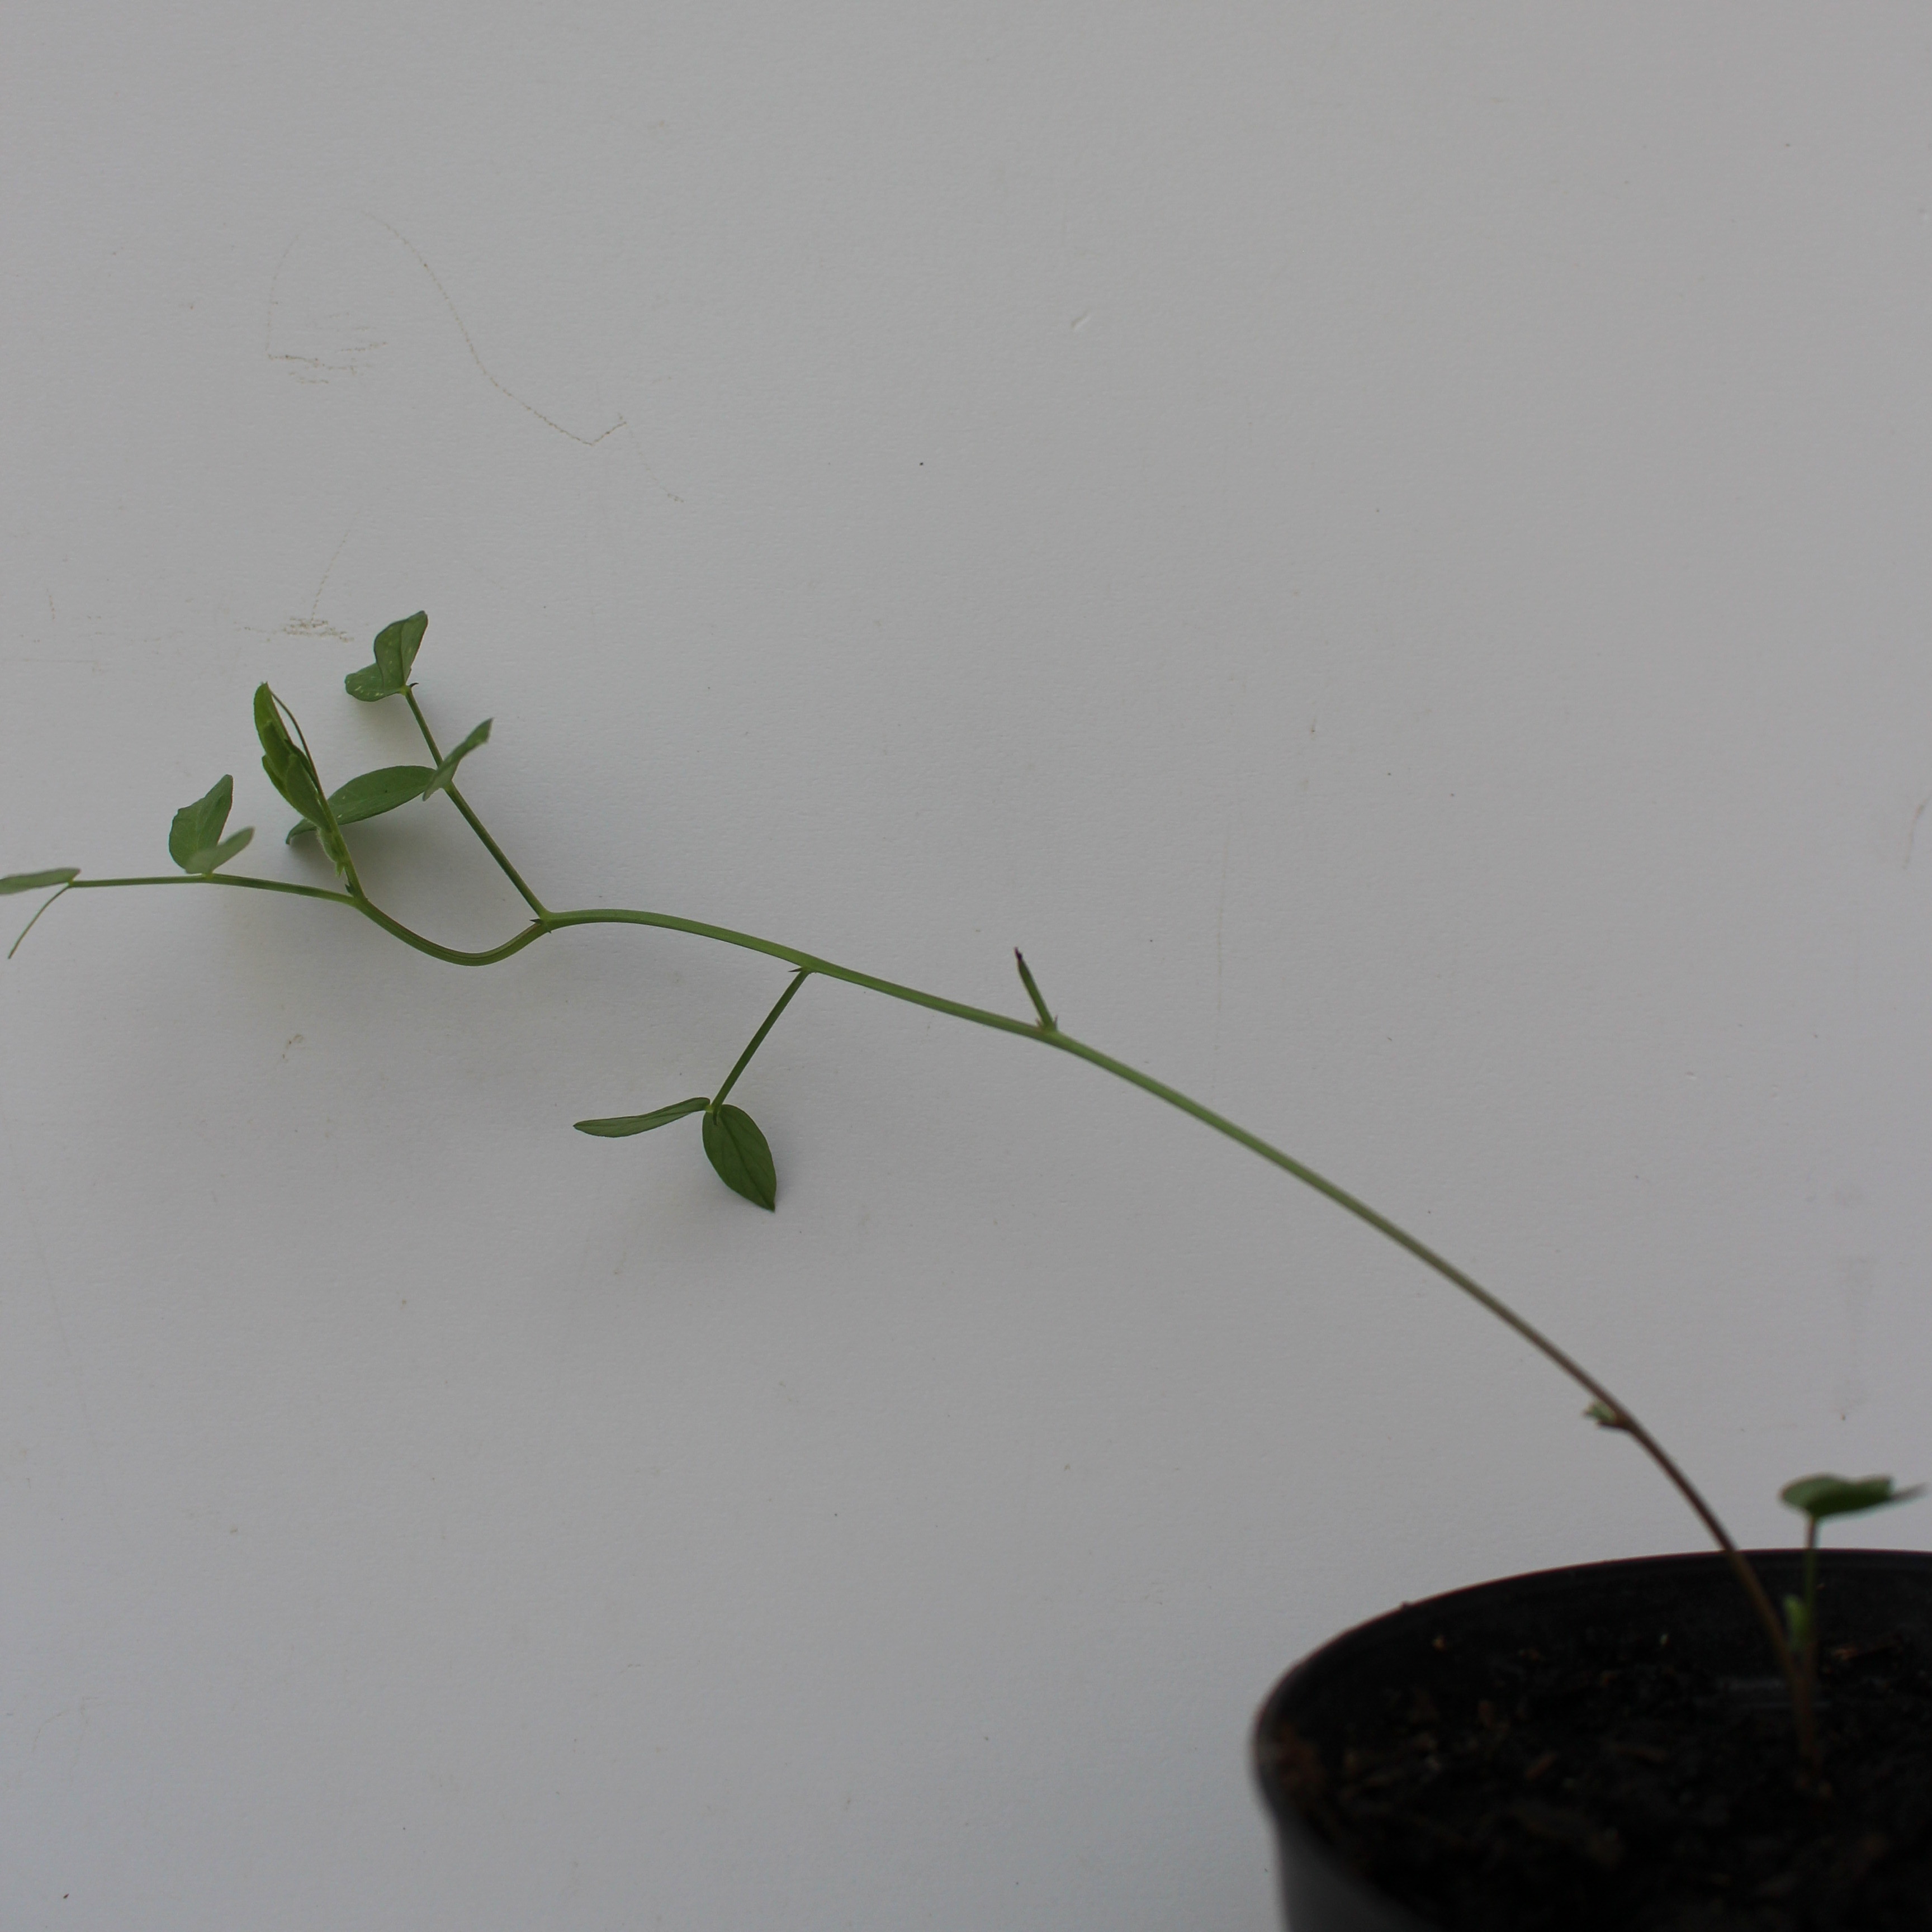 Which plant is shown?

Vicia sativa
